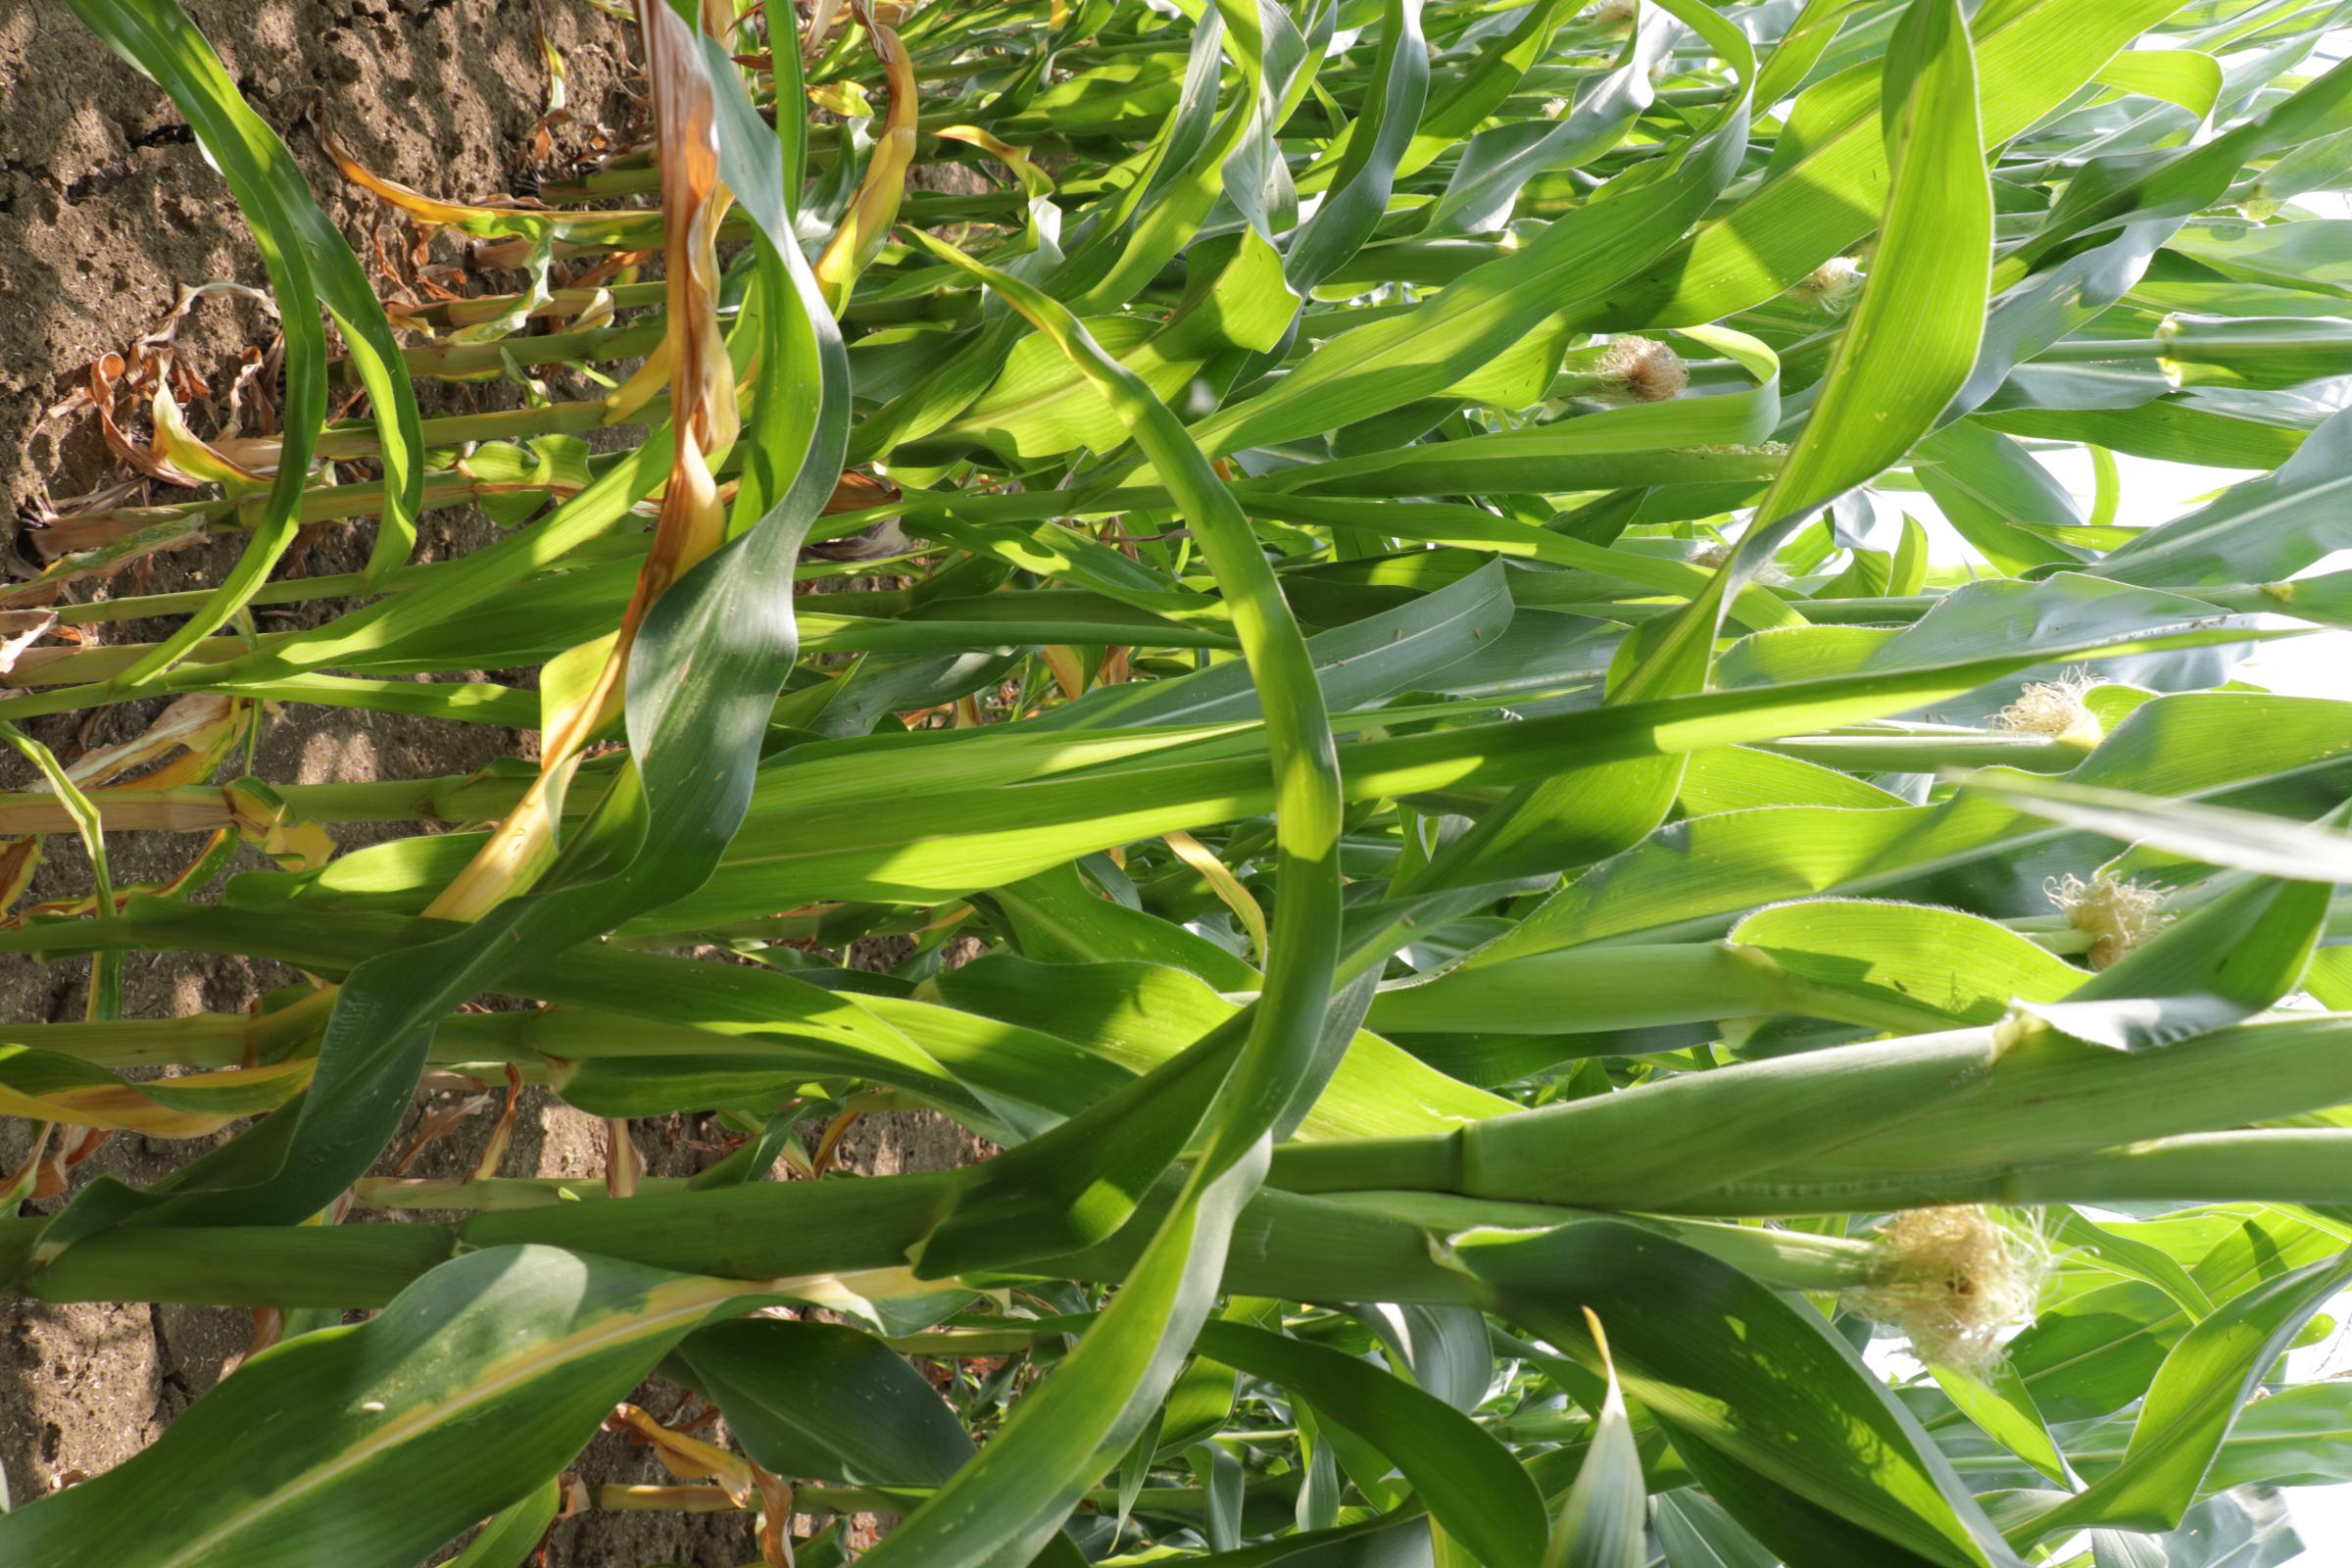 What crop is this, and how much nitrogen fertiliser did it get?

maize, reduced nitrogen fertilisation
